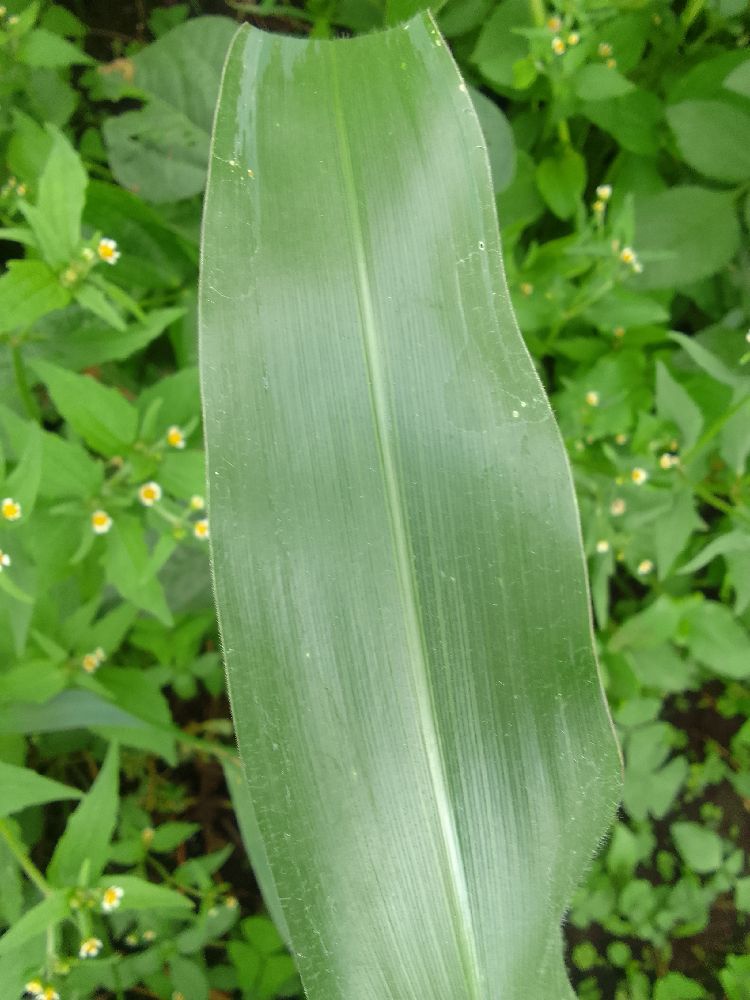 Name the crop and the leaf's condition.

maize, healthy
